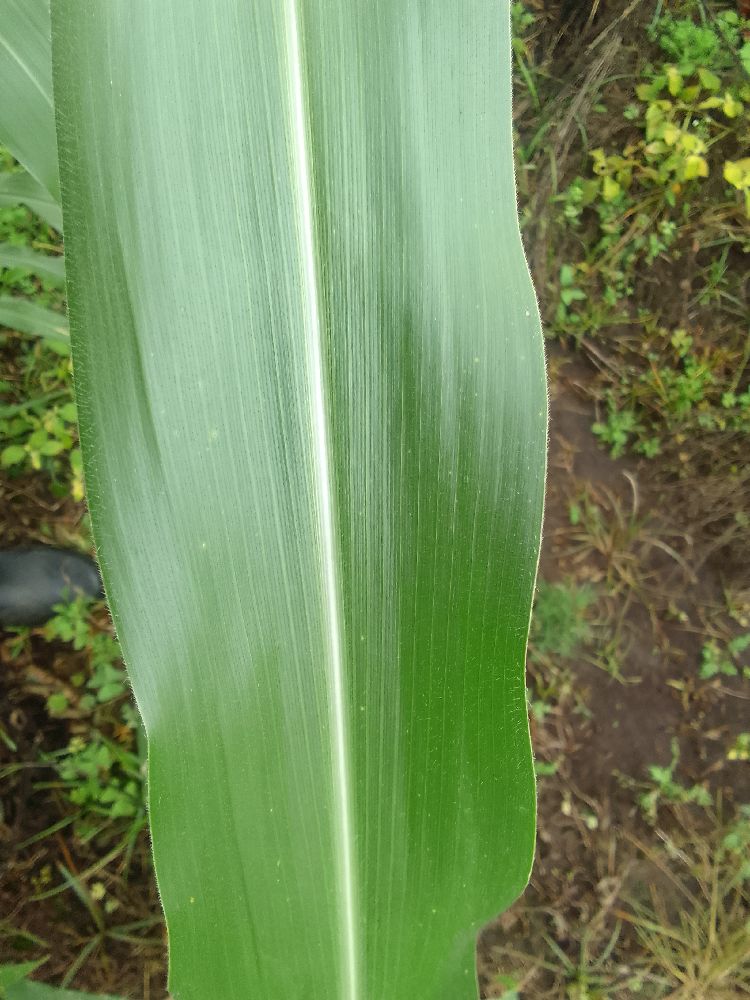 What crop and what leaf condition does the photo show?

maize, healthy
